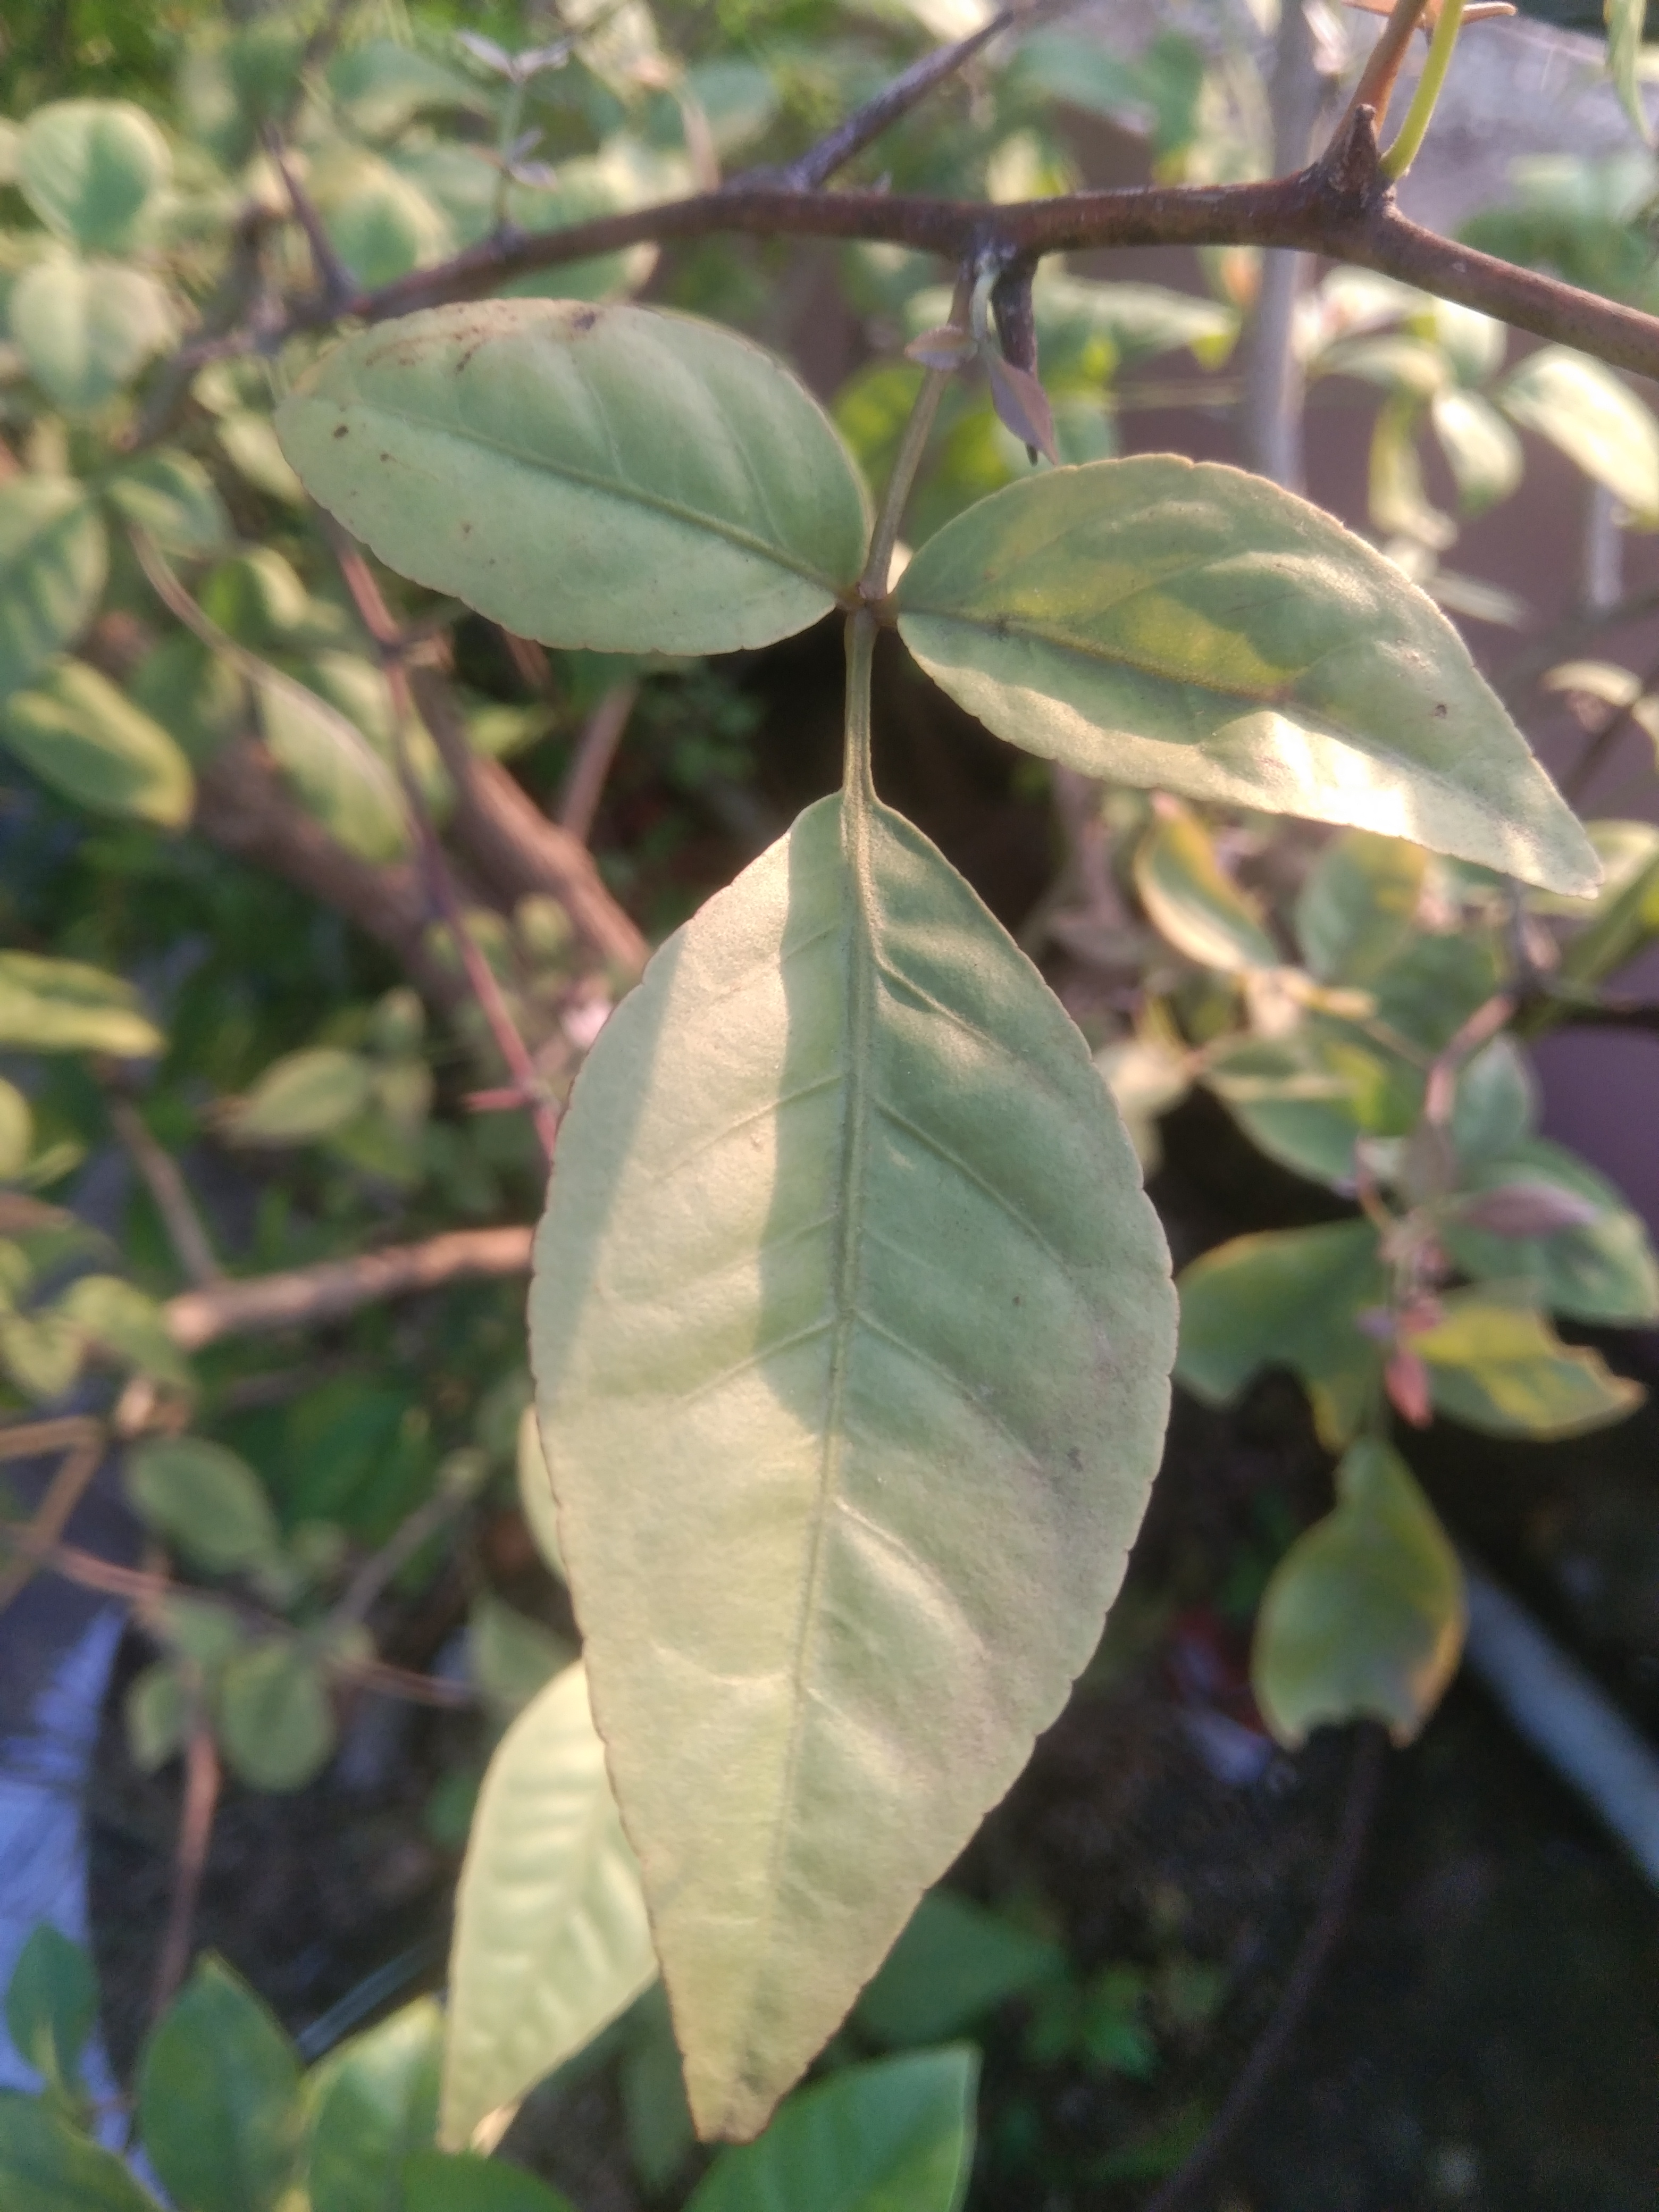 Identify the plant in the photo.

wood apple
